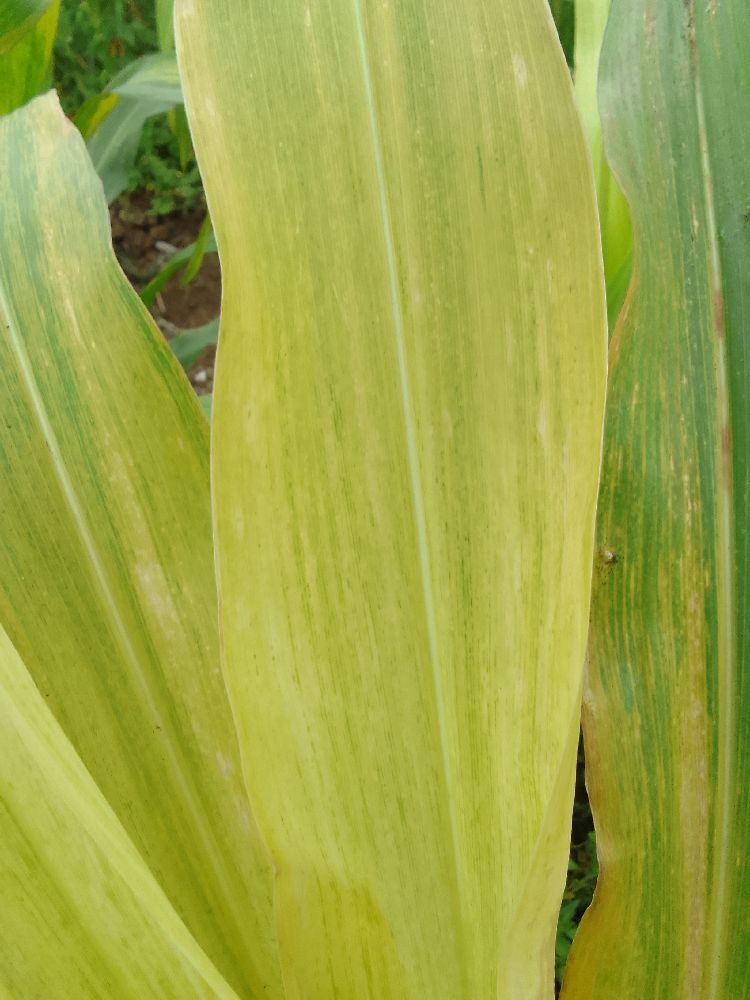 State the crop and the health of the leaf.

maize, maize lethal necrosis
